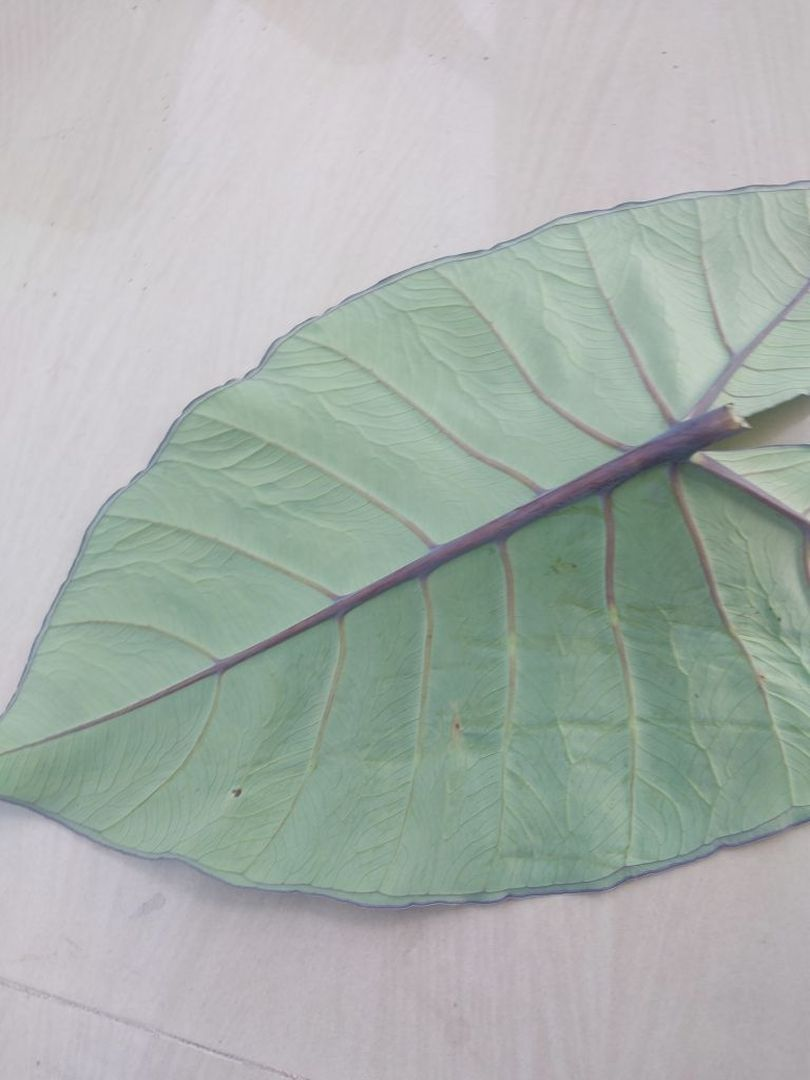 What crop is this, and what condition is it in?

taro, healthy
